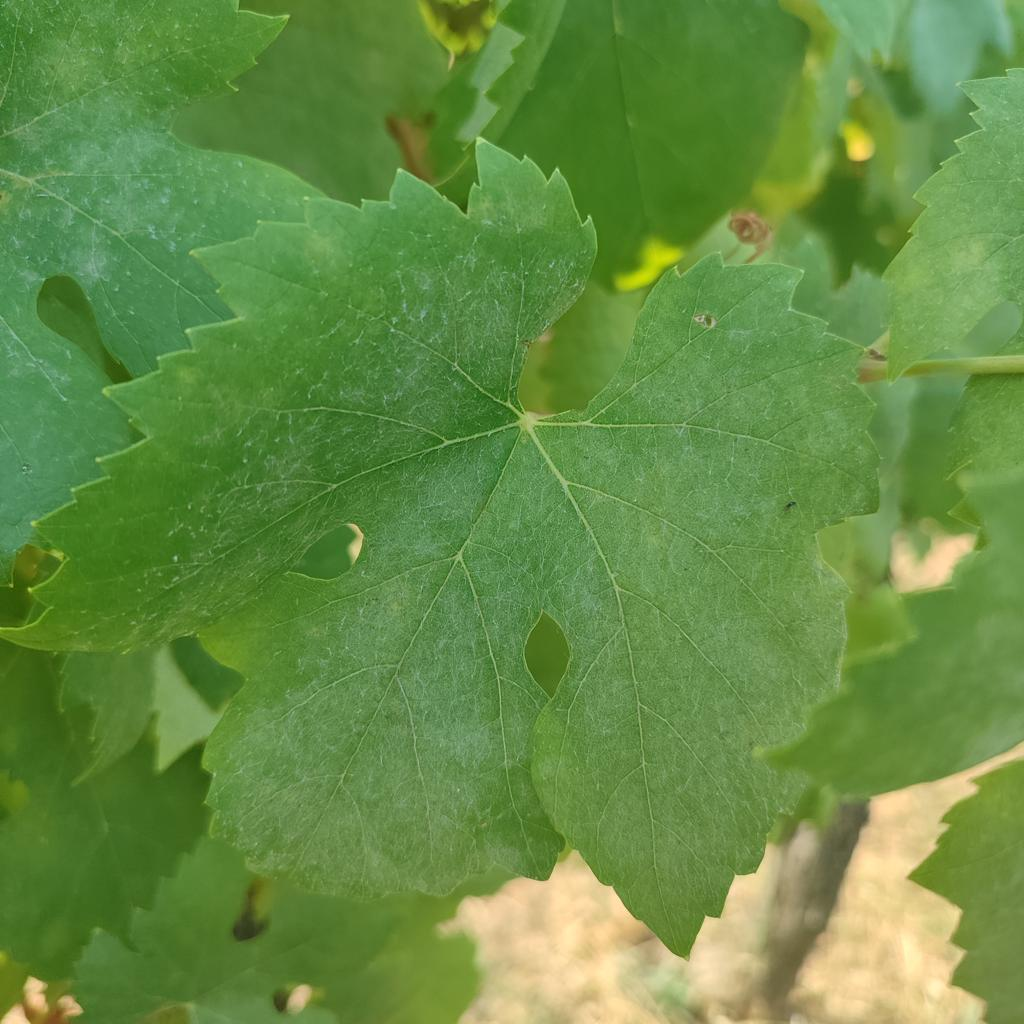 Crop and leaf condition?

grapevine, healthy
